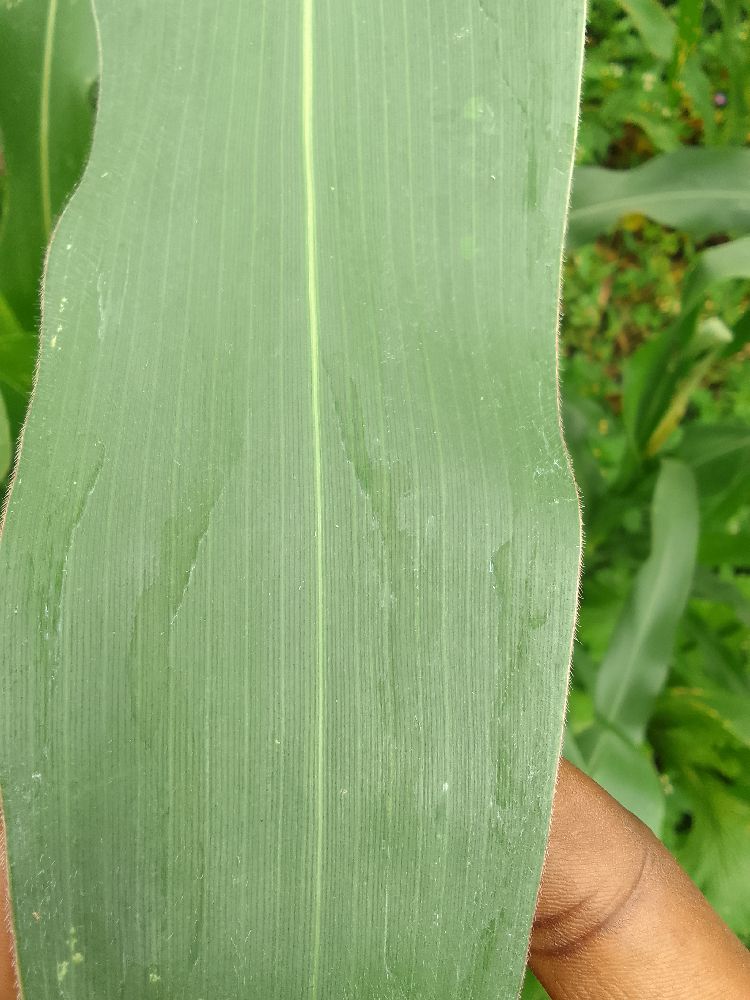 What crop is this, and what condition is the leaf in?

maize, healthy
